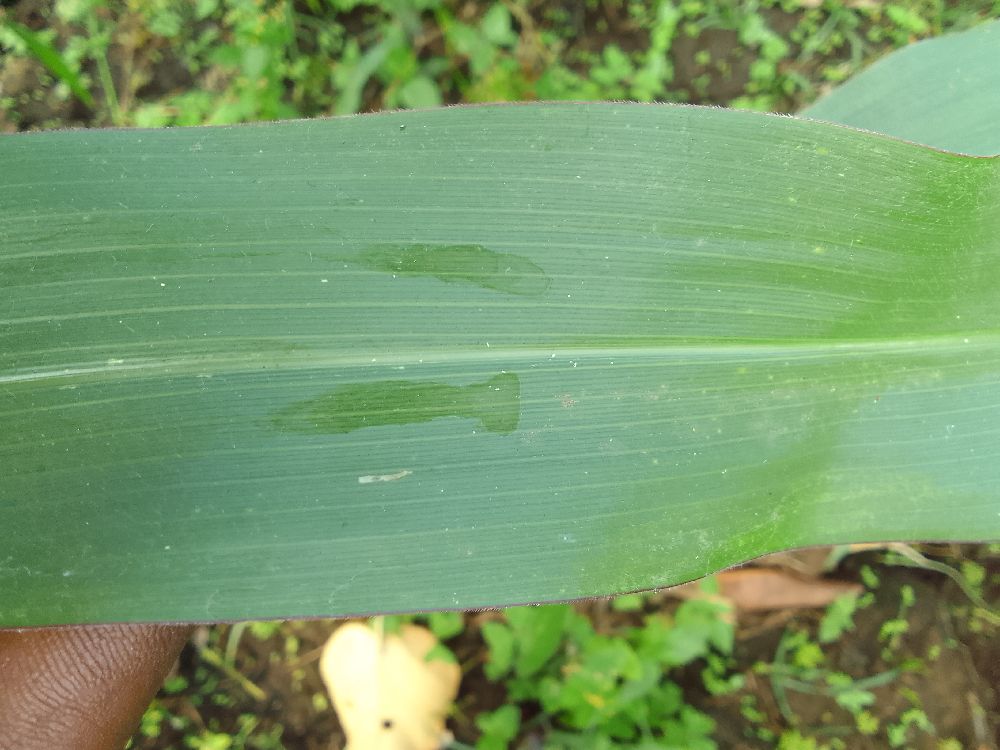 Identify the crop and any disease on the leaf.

maize, healthy
